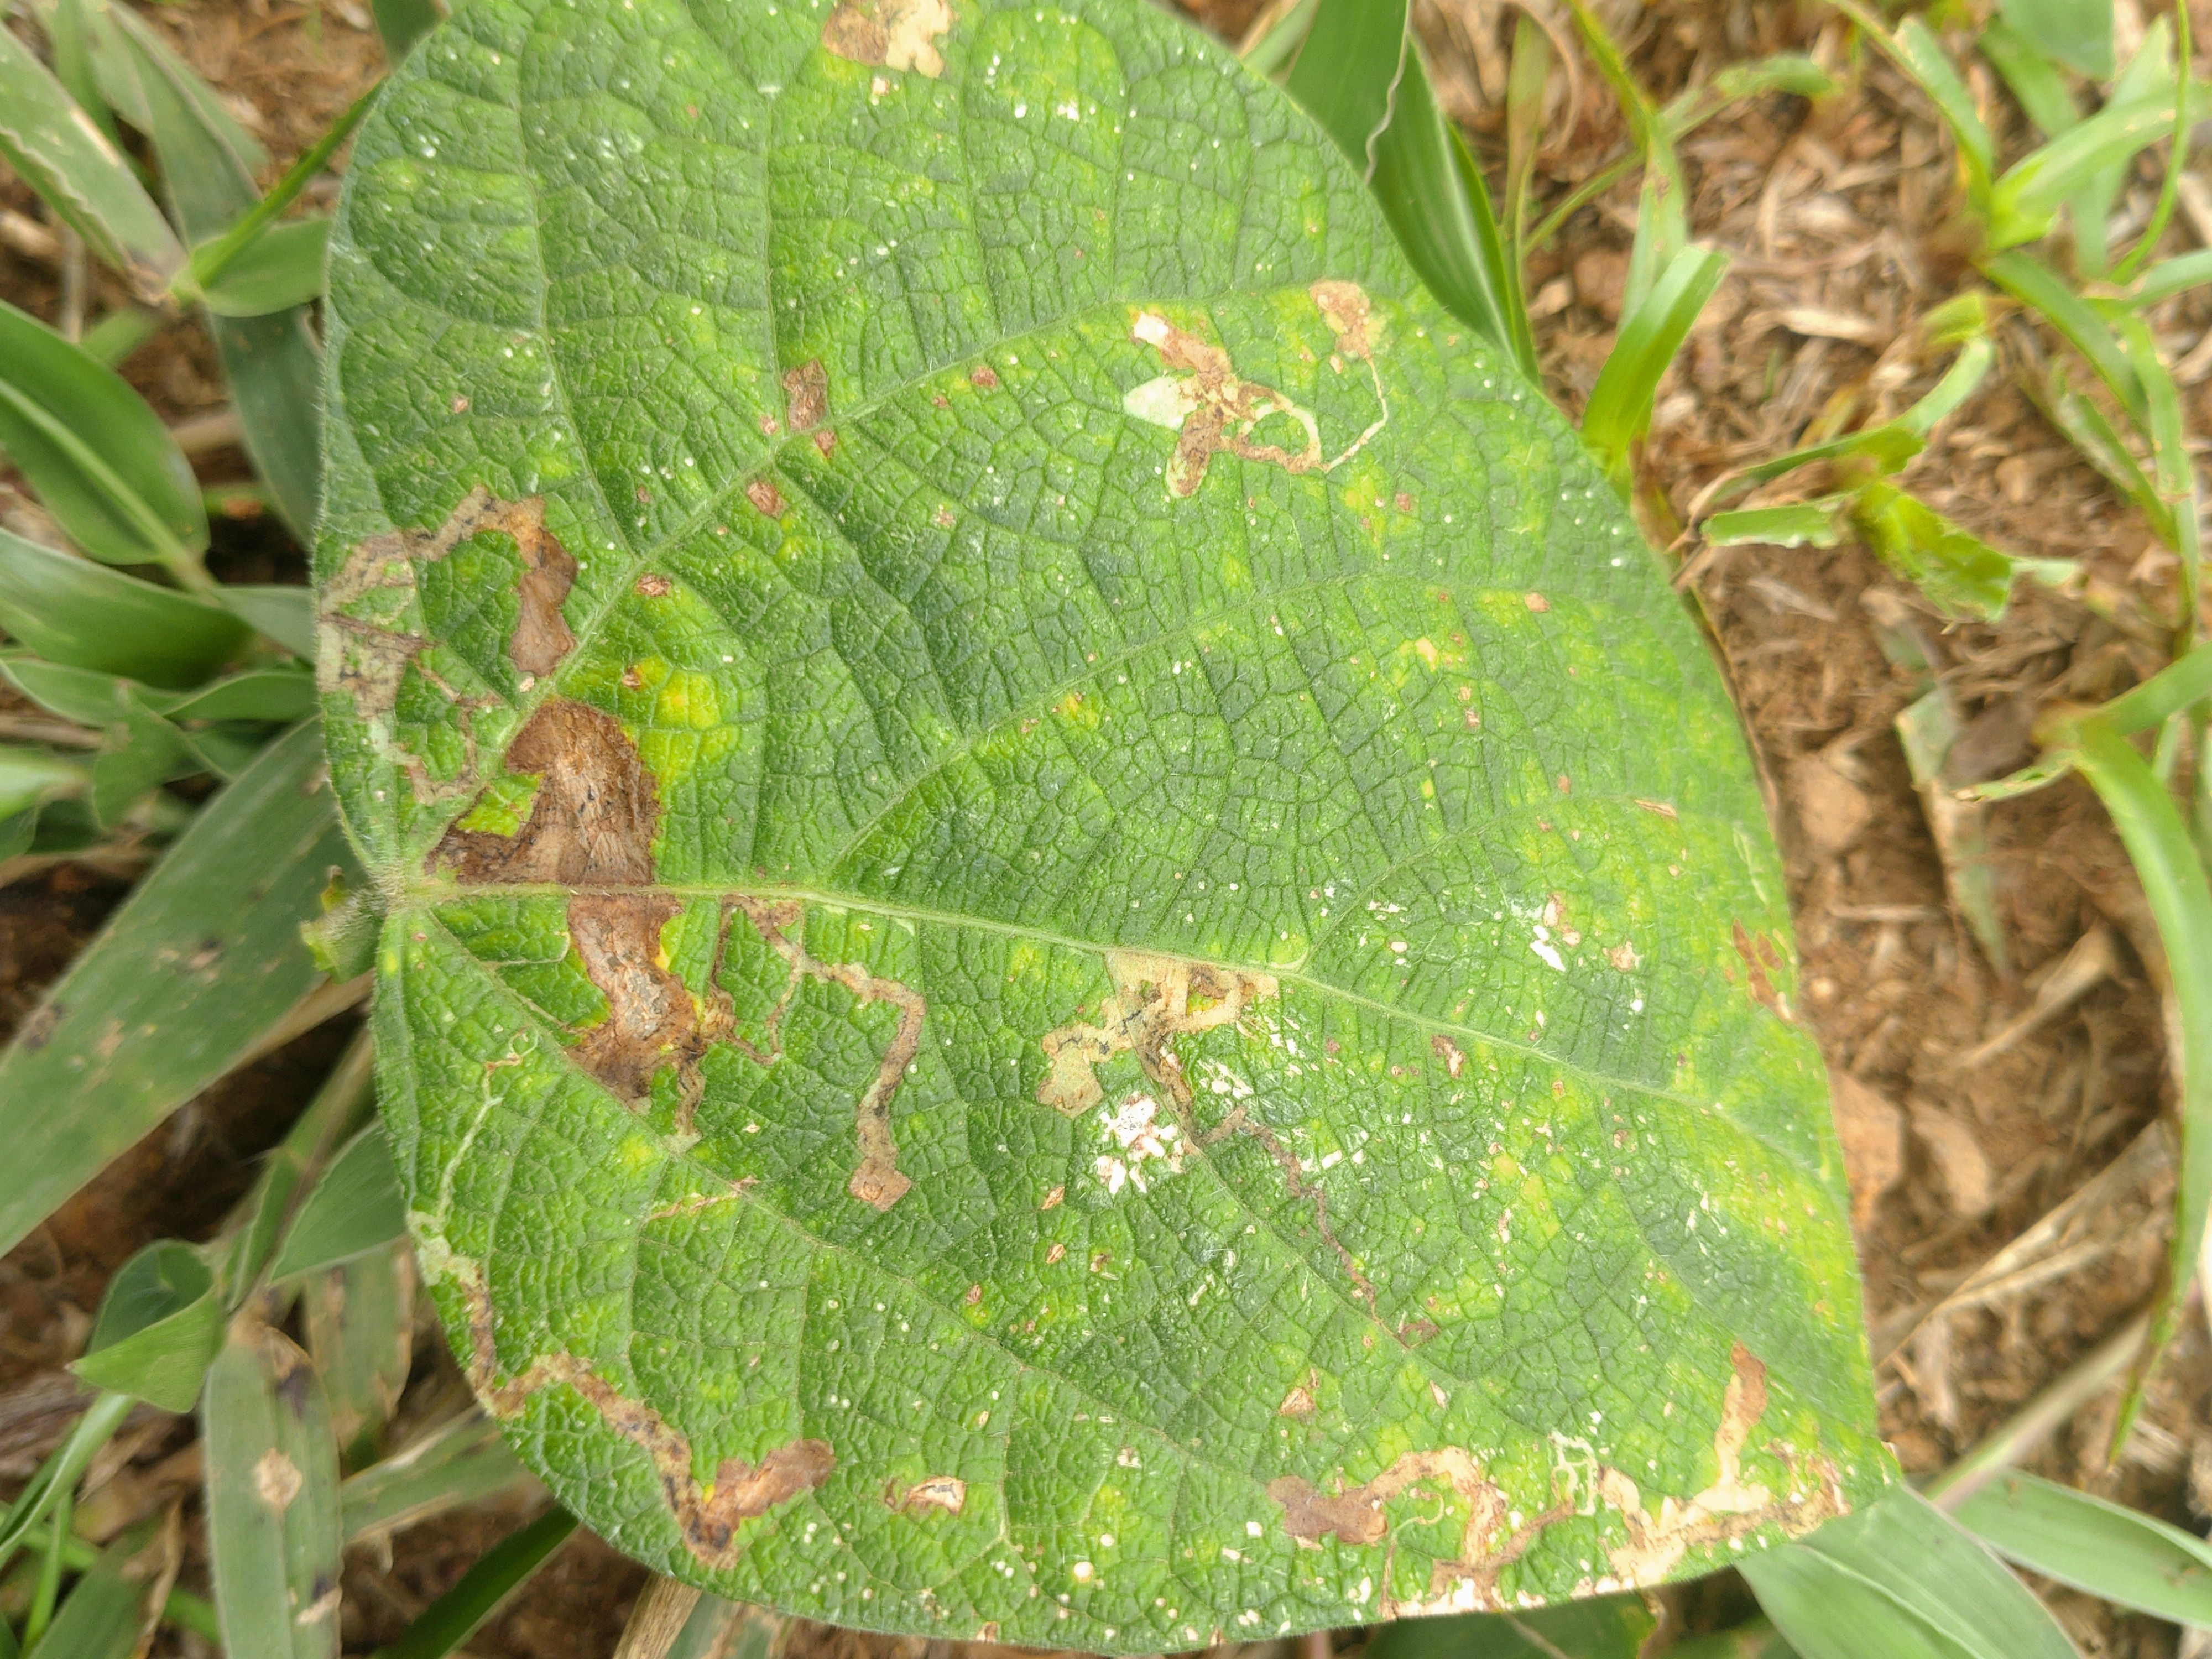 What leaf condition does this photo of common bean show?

rust
